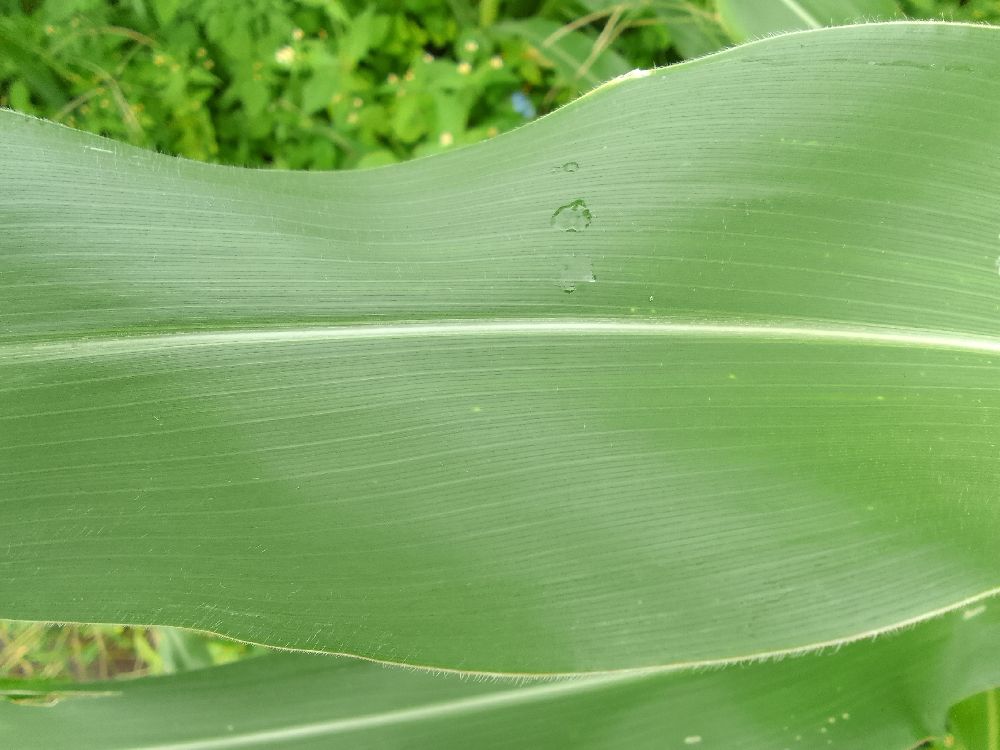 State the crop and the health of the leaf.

maize, healthy
